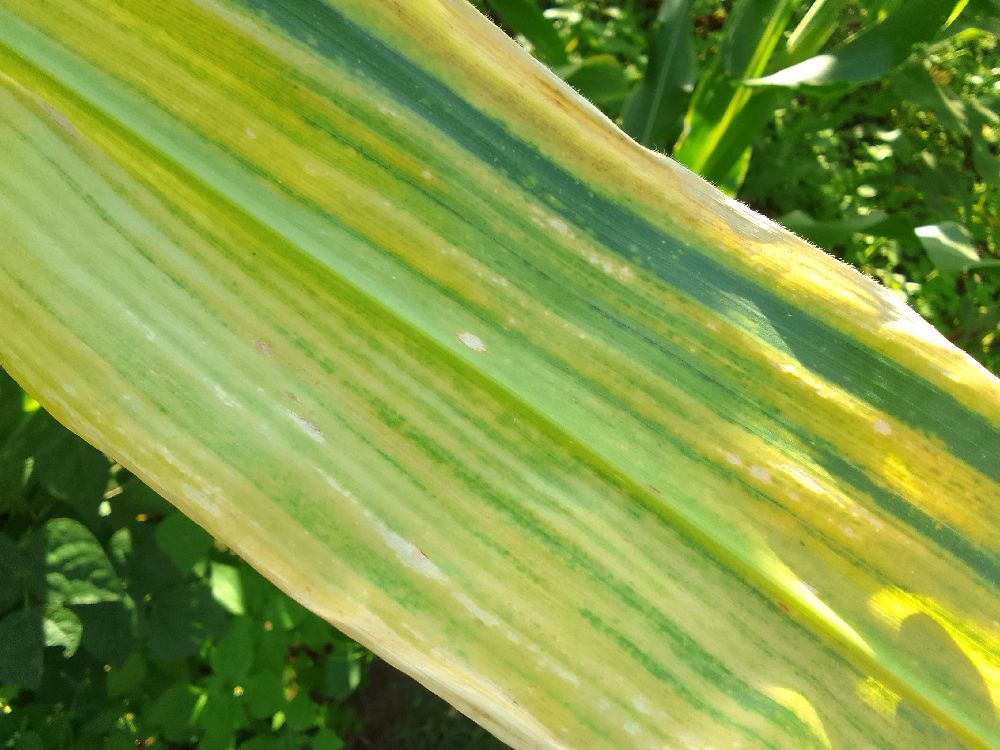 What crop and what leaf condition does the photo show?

maize, maize lethal necrosis
